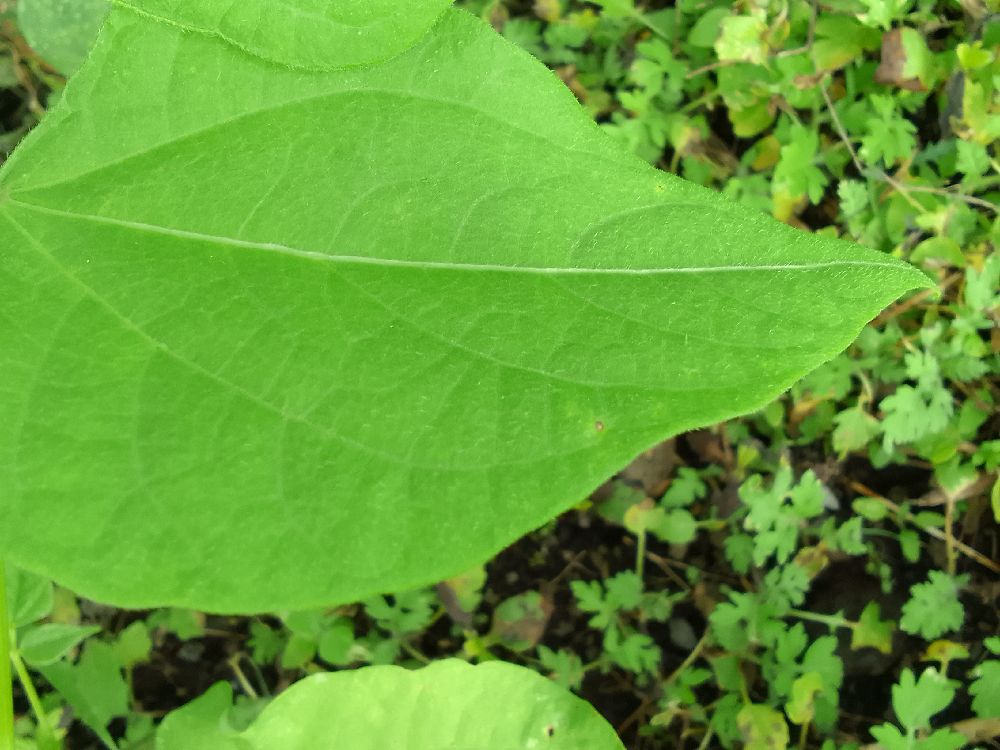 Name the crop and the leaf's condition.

common bean, healthy
